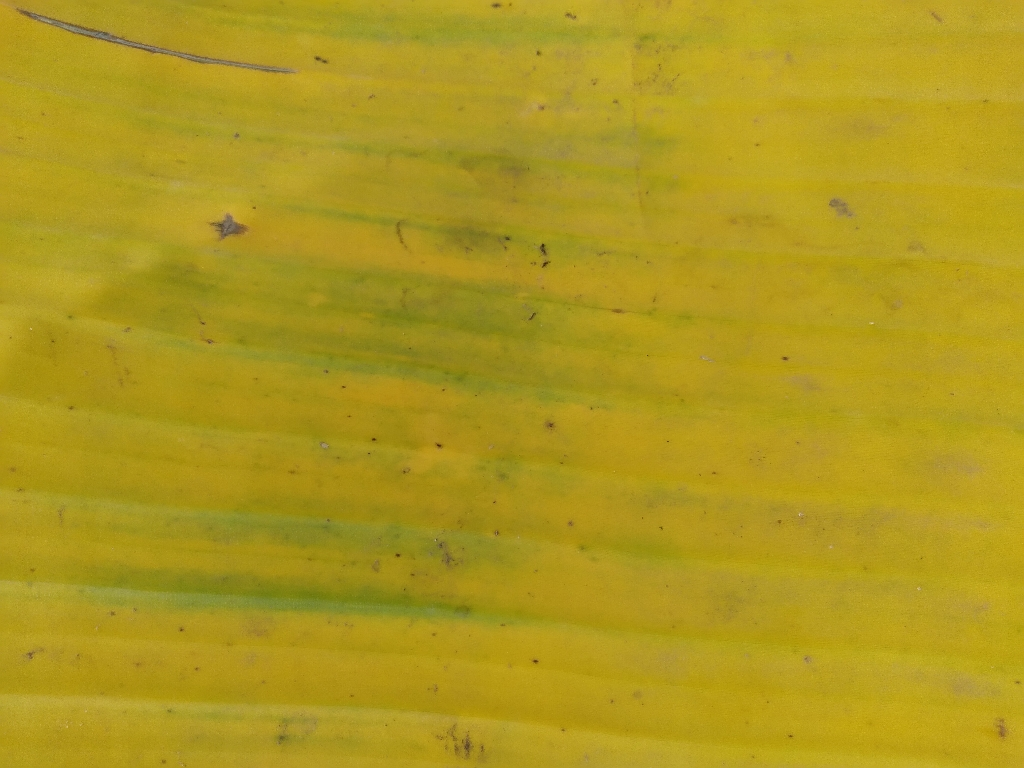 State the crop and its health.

banana, fusarium wilt race 1
